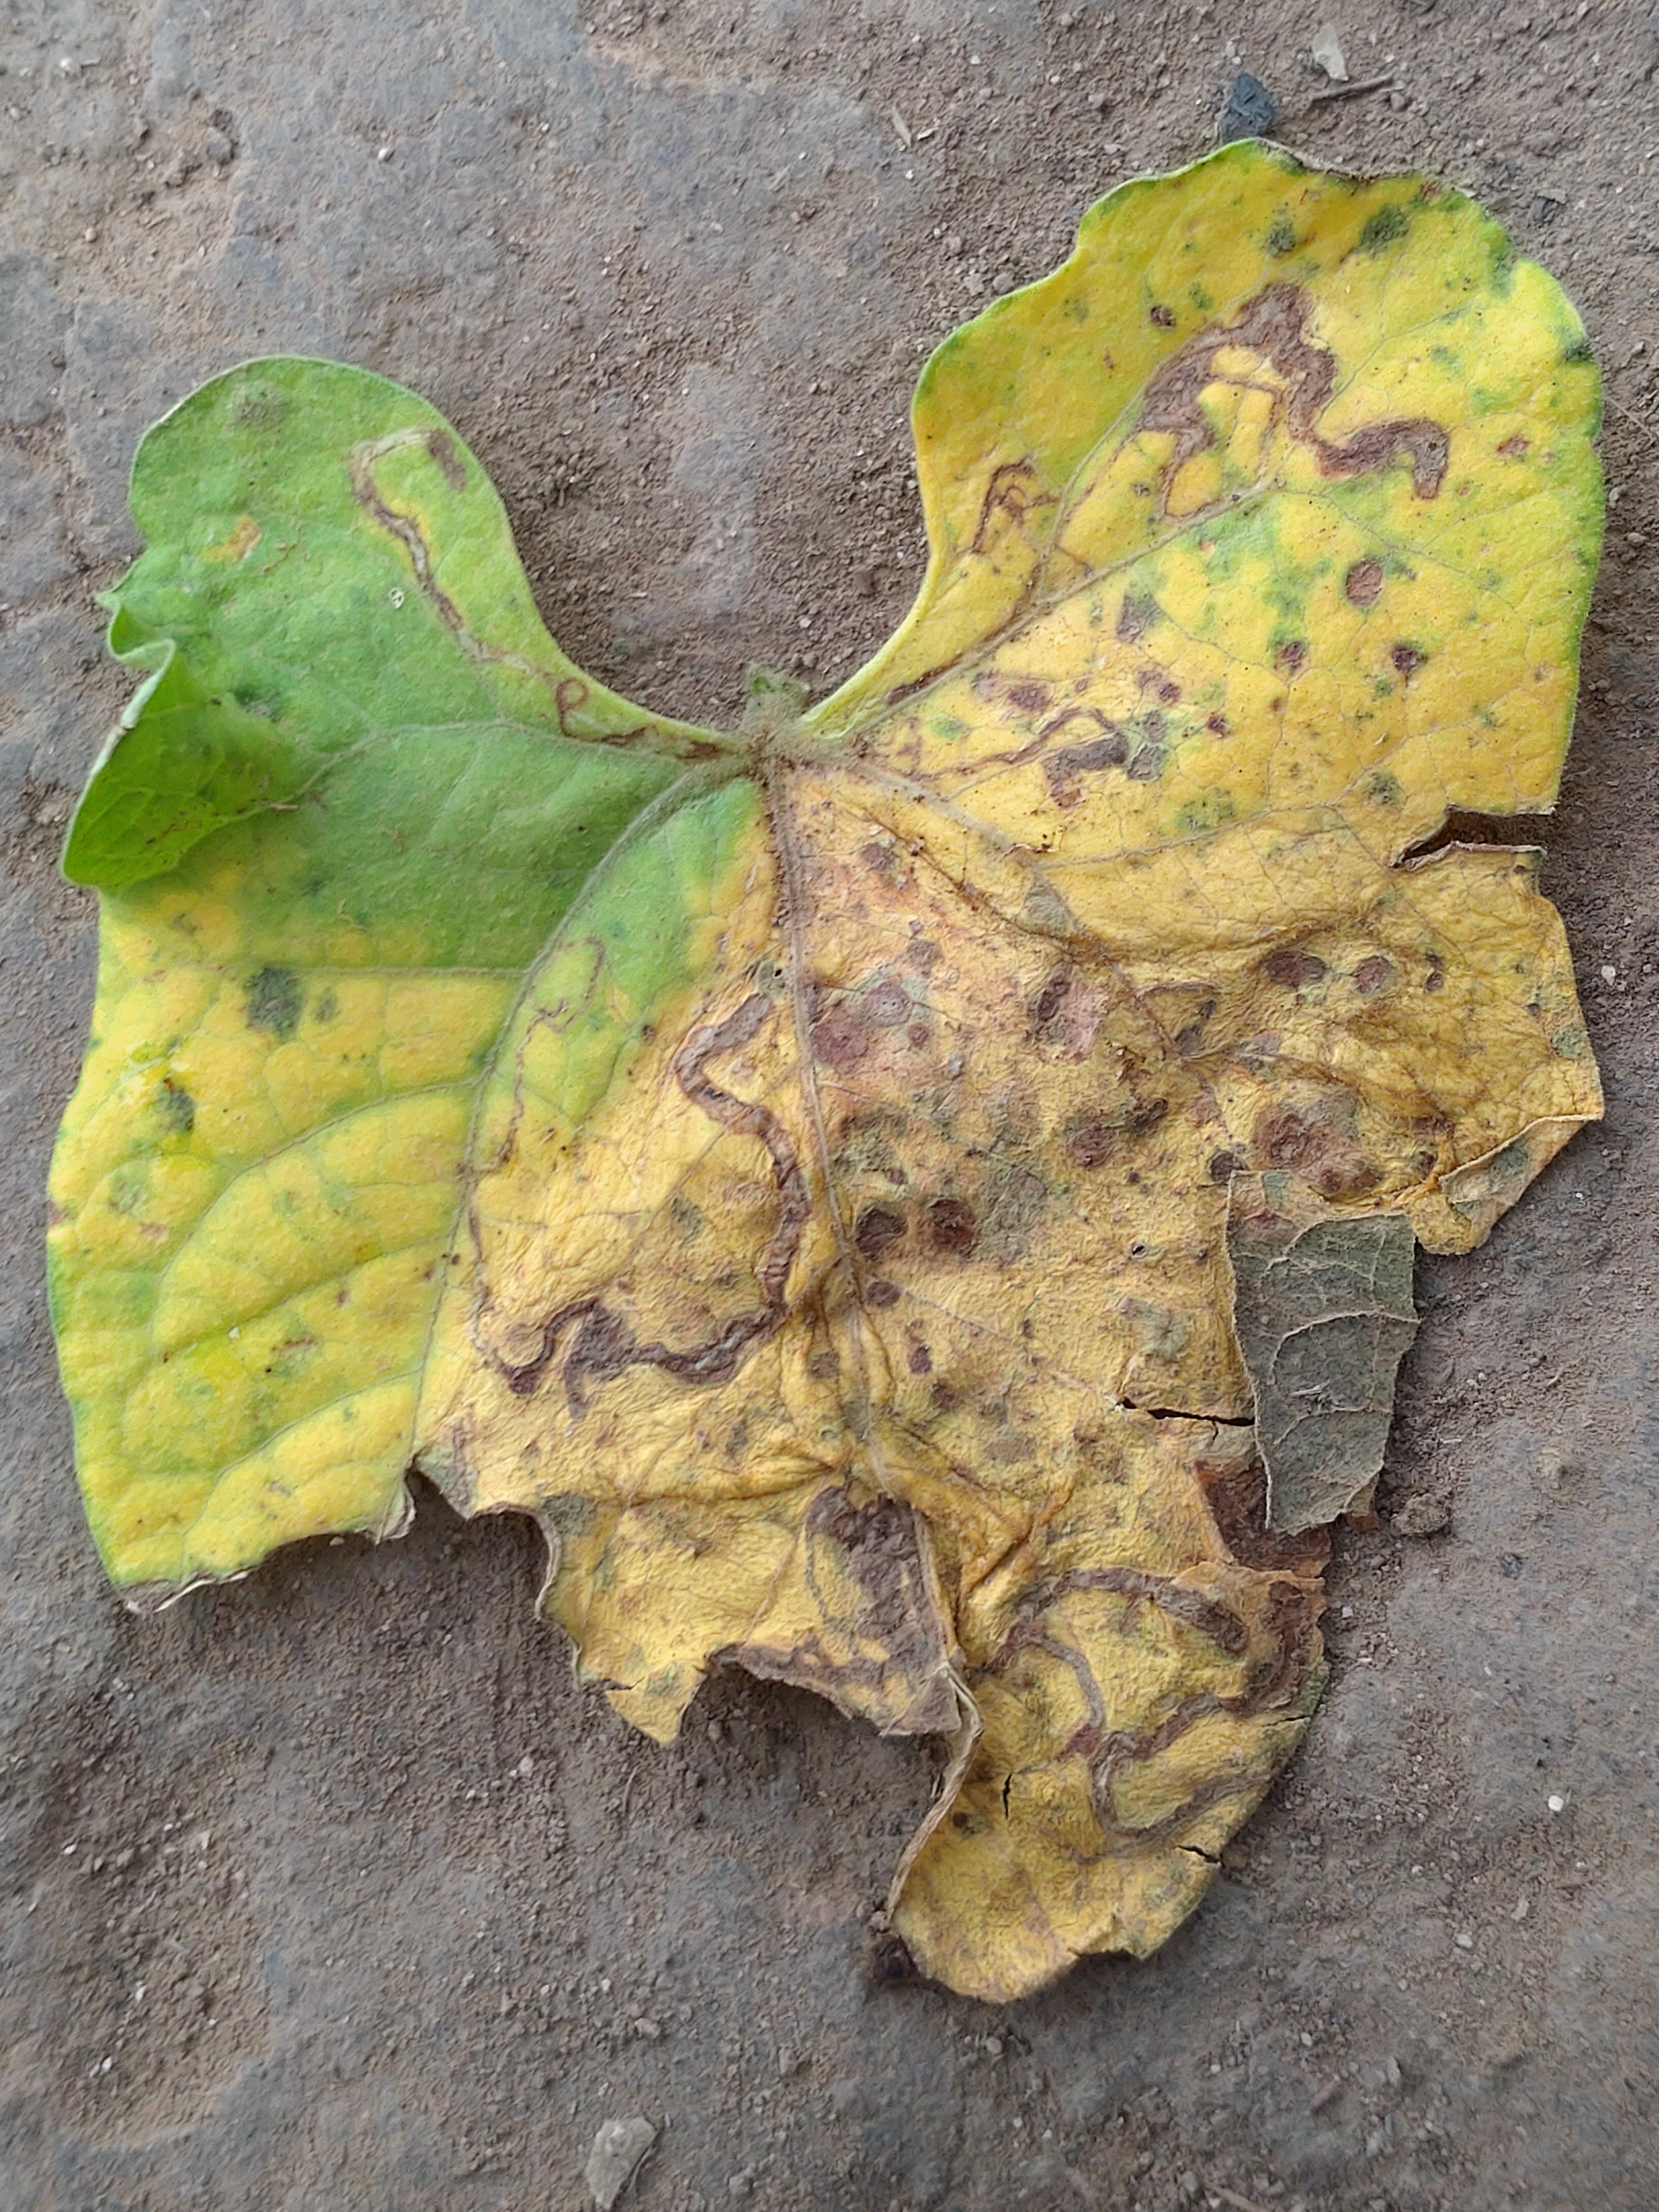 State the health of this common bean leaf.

anthracnose
